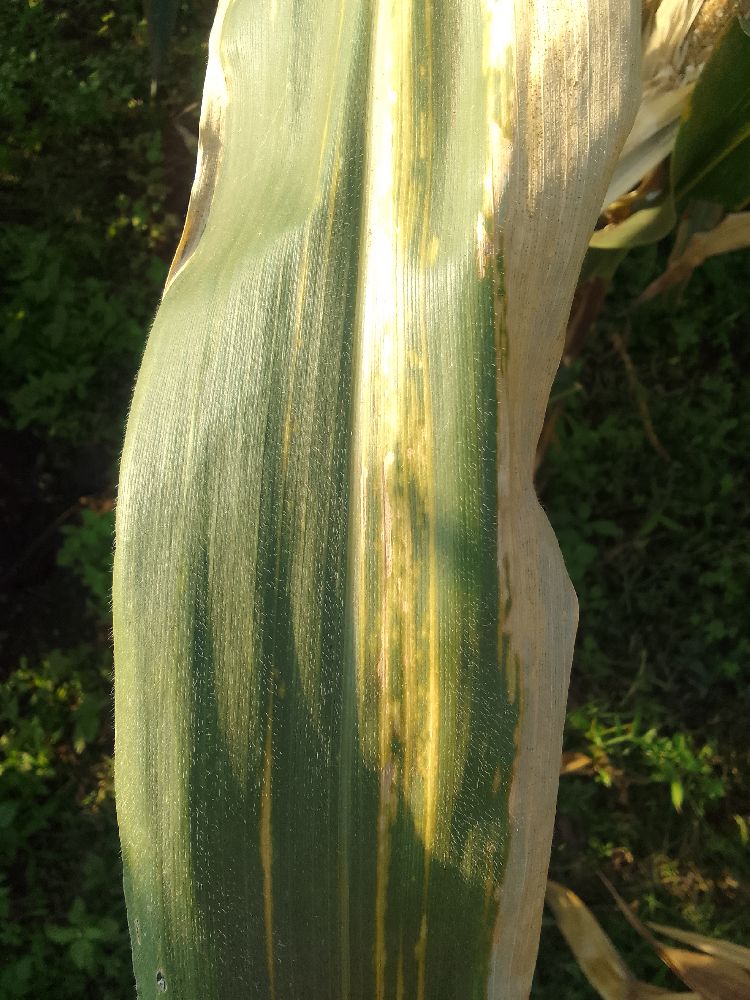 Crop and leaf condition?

maize, maize lethal necrosis
